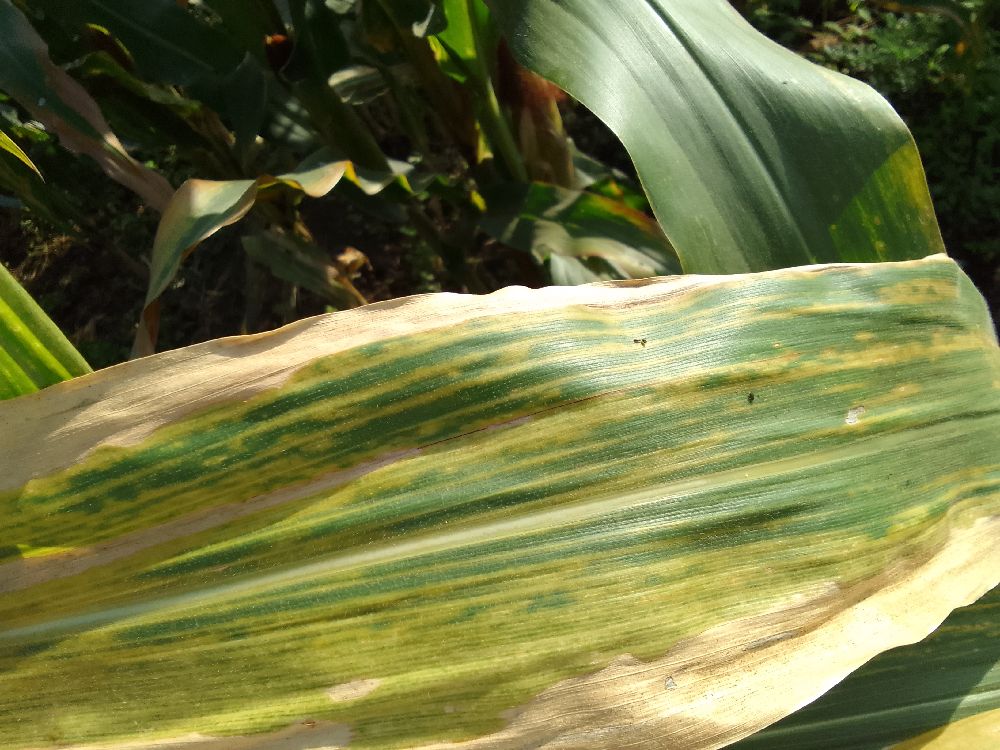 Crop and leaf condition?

maize, maize lethal necrosis
